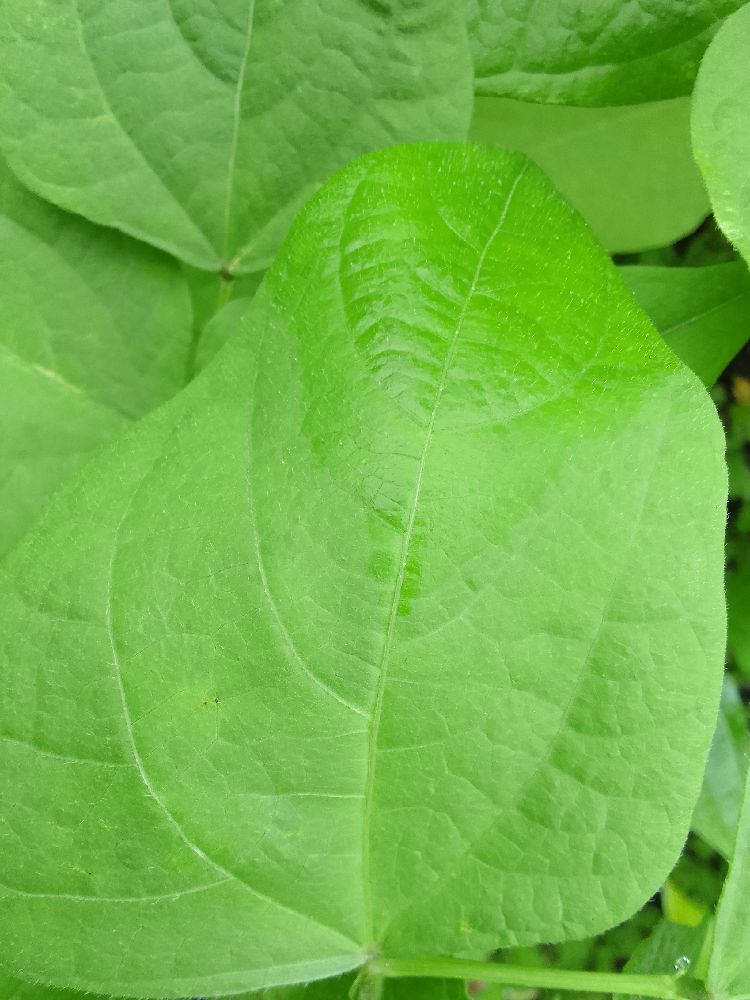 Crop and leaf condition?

common bean, healthy
